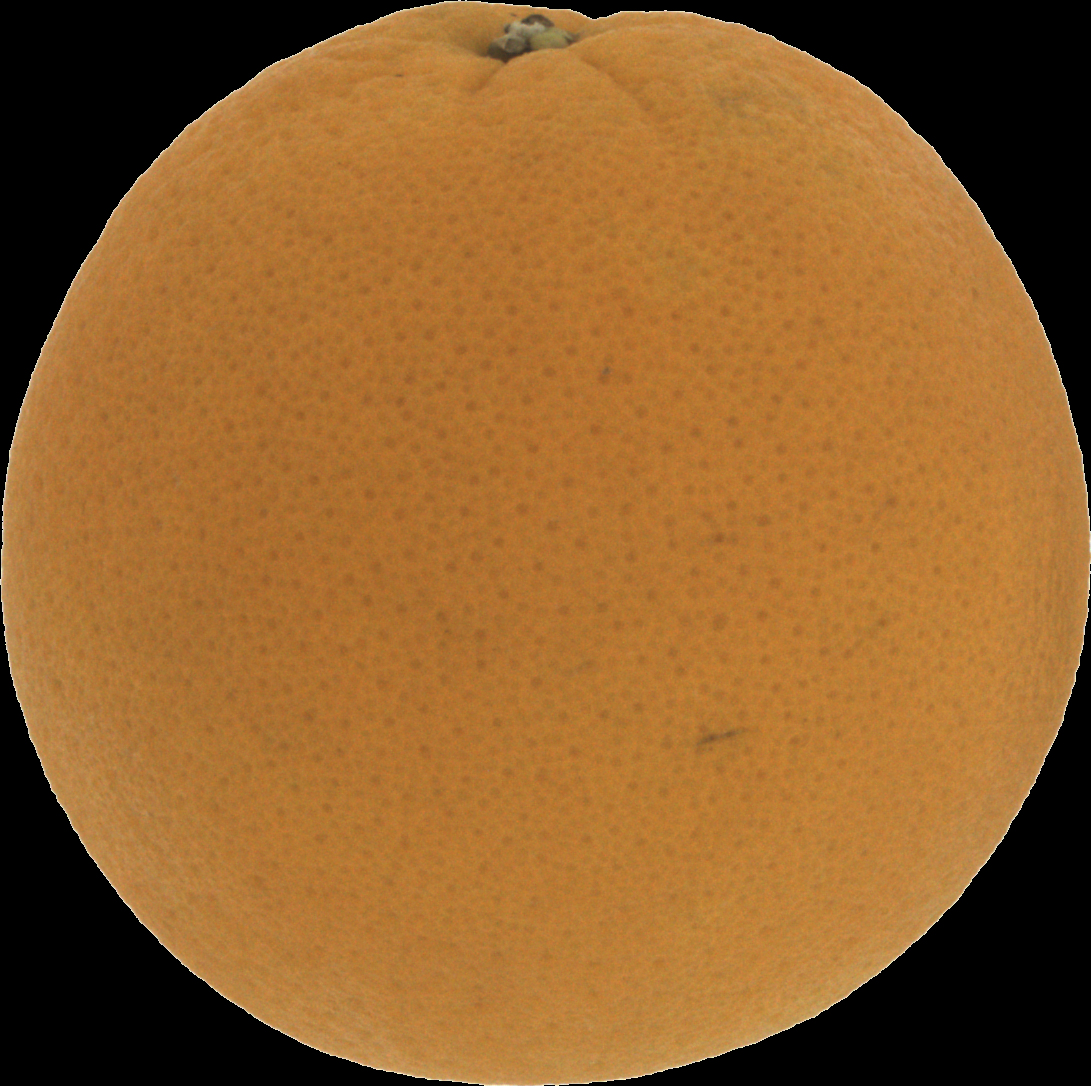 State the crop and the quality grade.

orange, good
